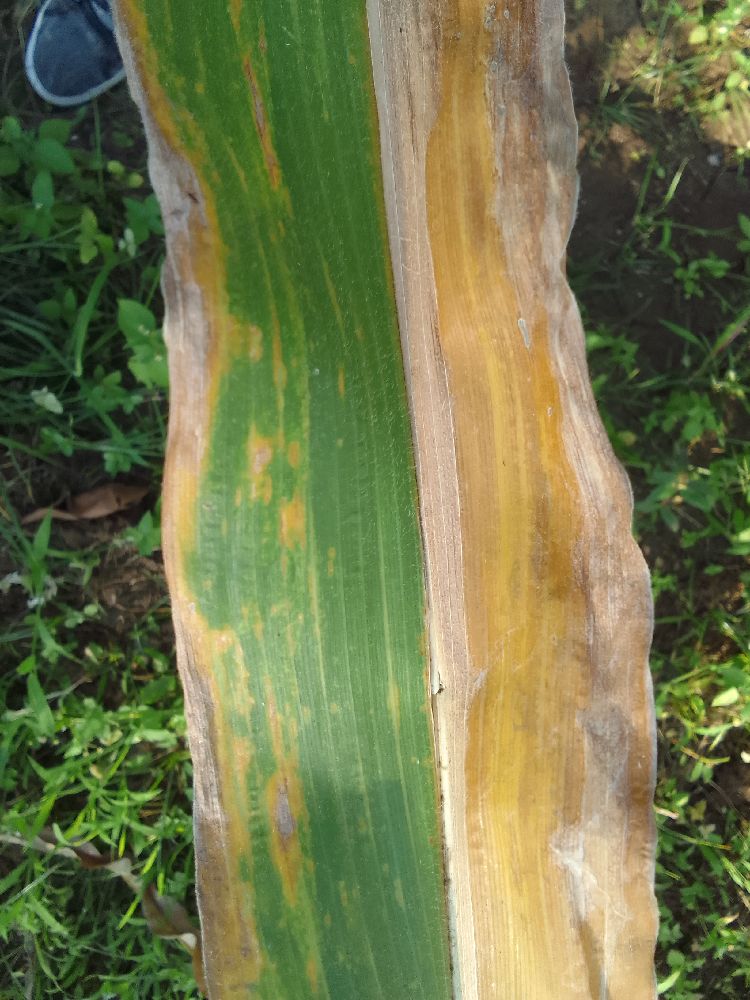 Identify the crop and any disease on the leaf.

maize, maize lethal necrosis
